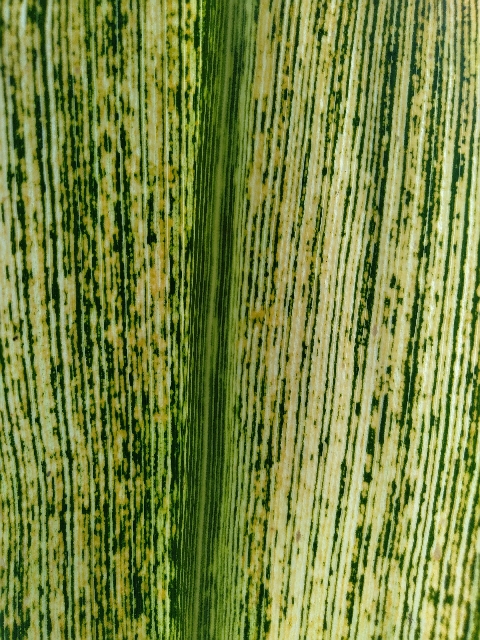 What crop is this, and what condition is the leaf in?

maize, maize streak virus
